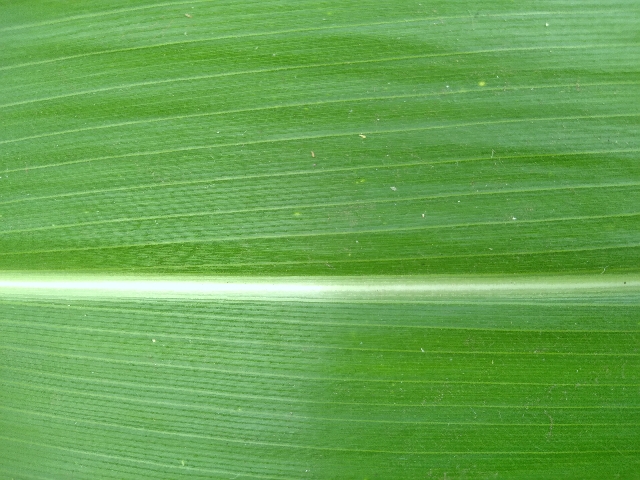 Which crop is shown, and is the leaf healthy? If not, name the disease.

maize, healthy
